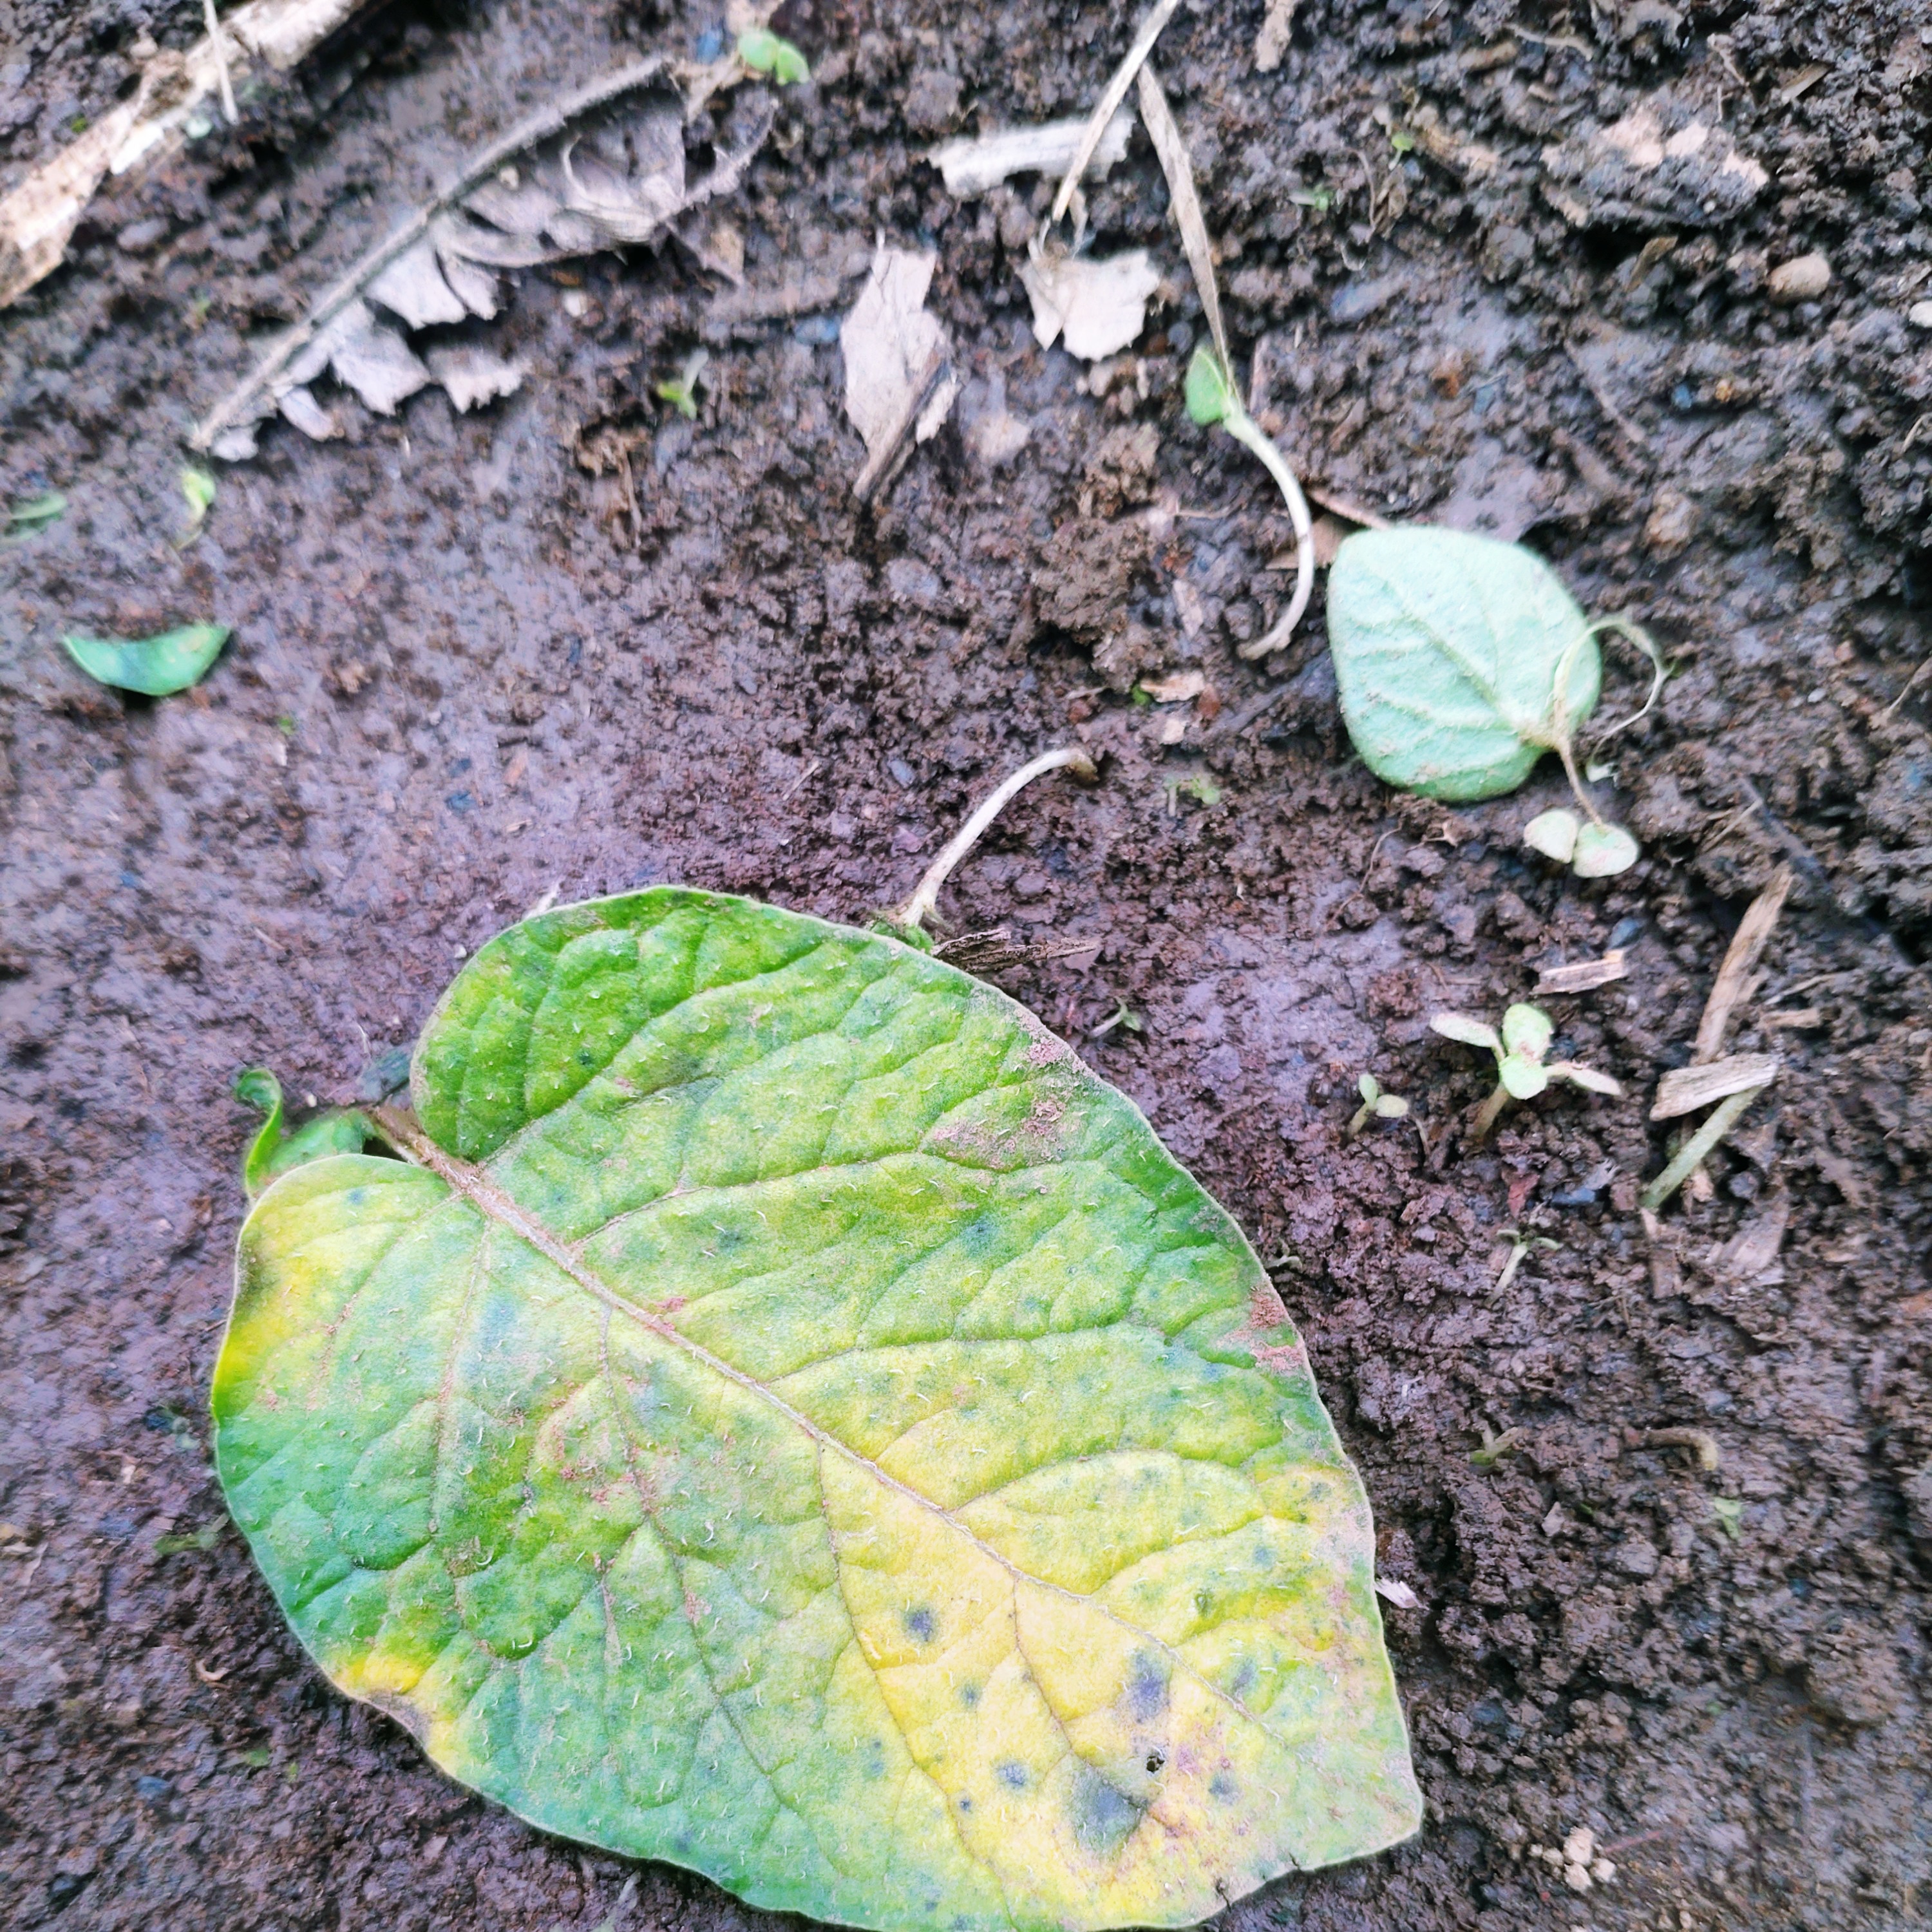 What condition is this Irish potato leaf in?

late blight
